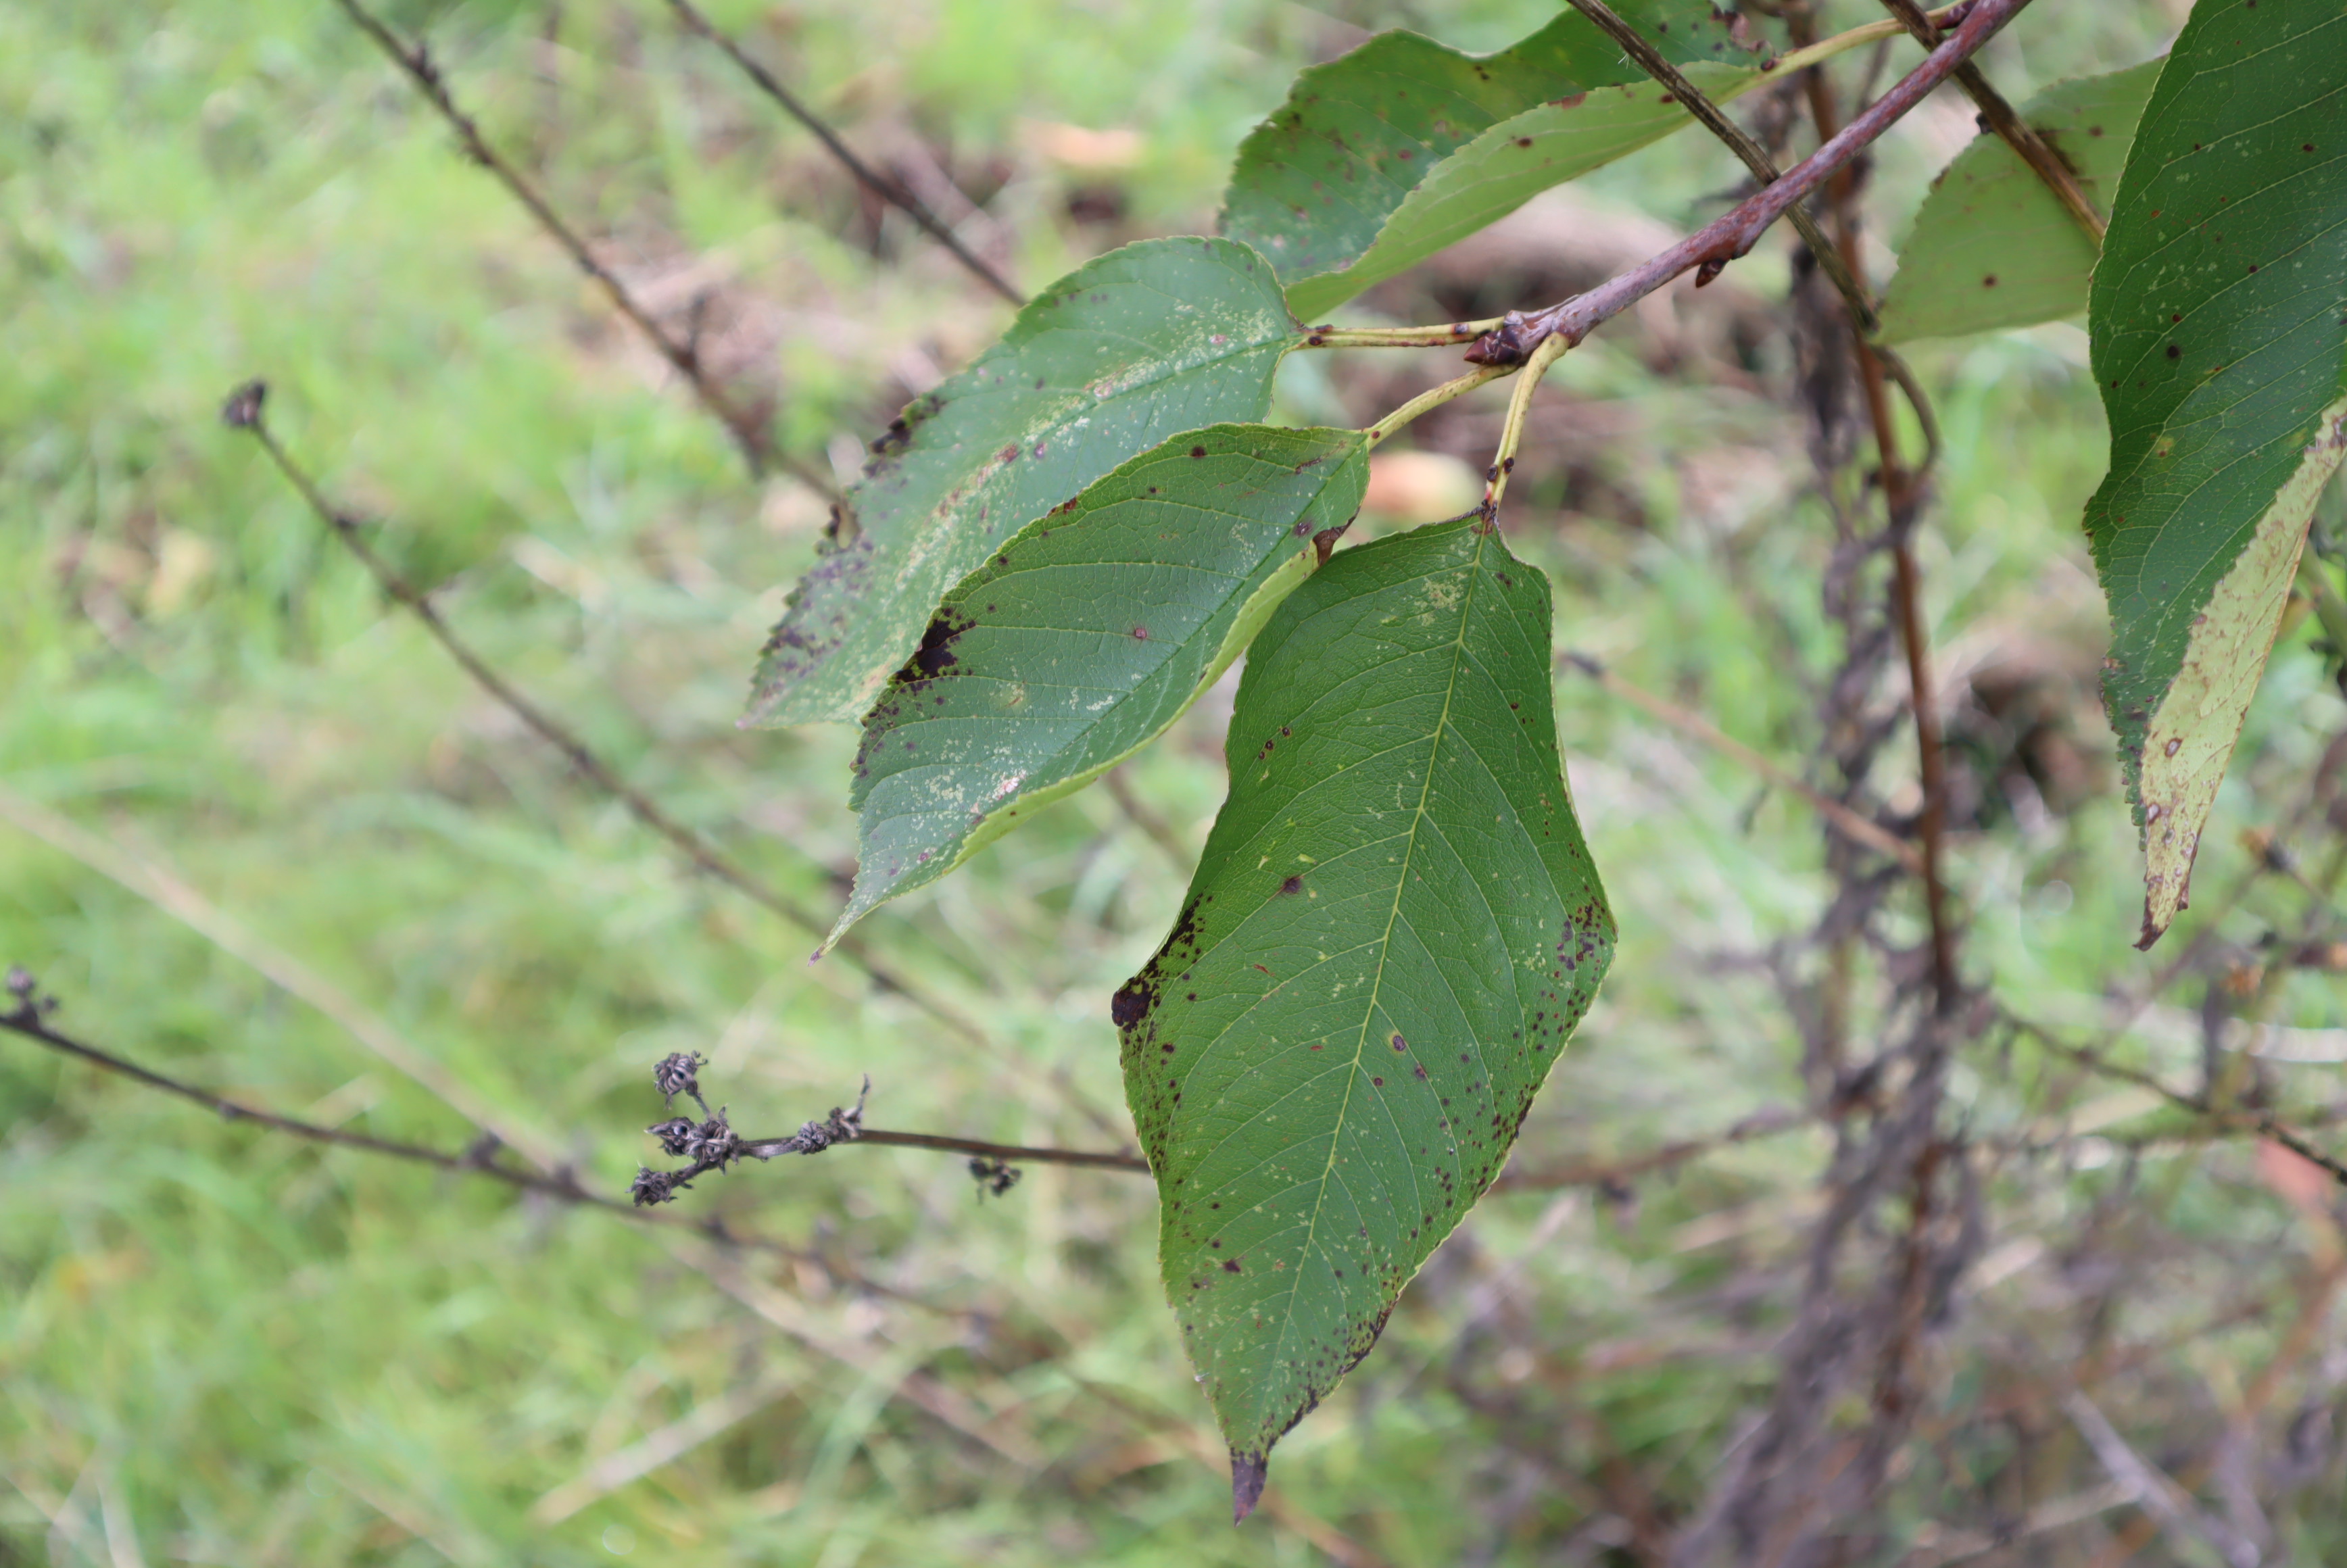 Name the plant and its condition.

cherry, cherry leaf scorch, leaf spot
